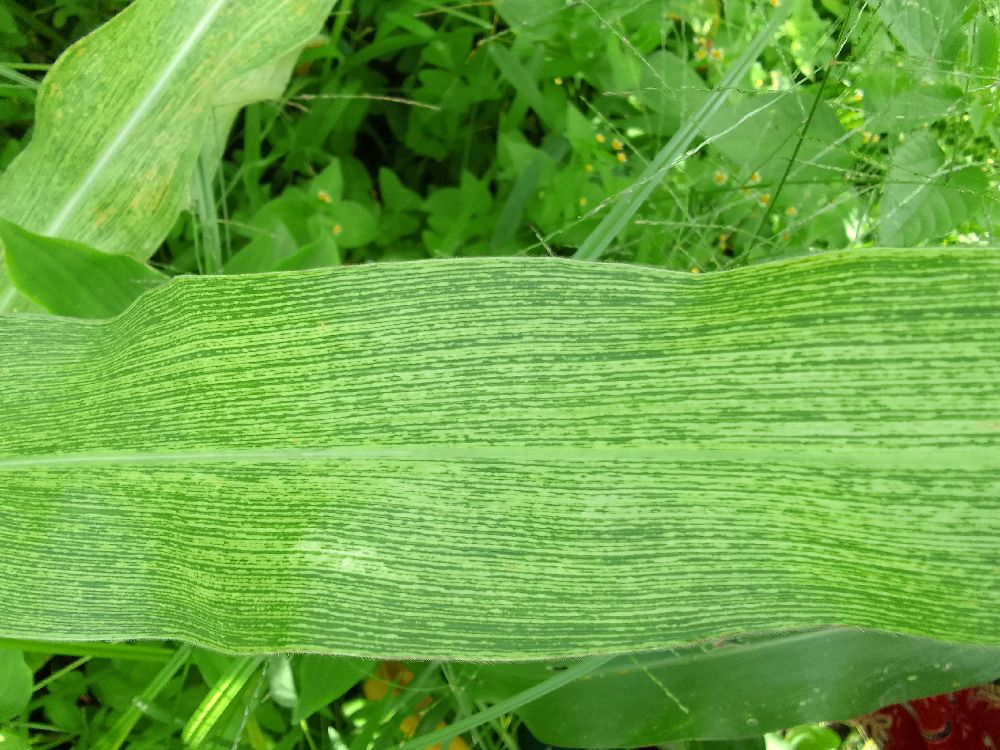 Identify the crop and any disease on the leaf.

maize, maize streak virus
